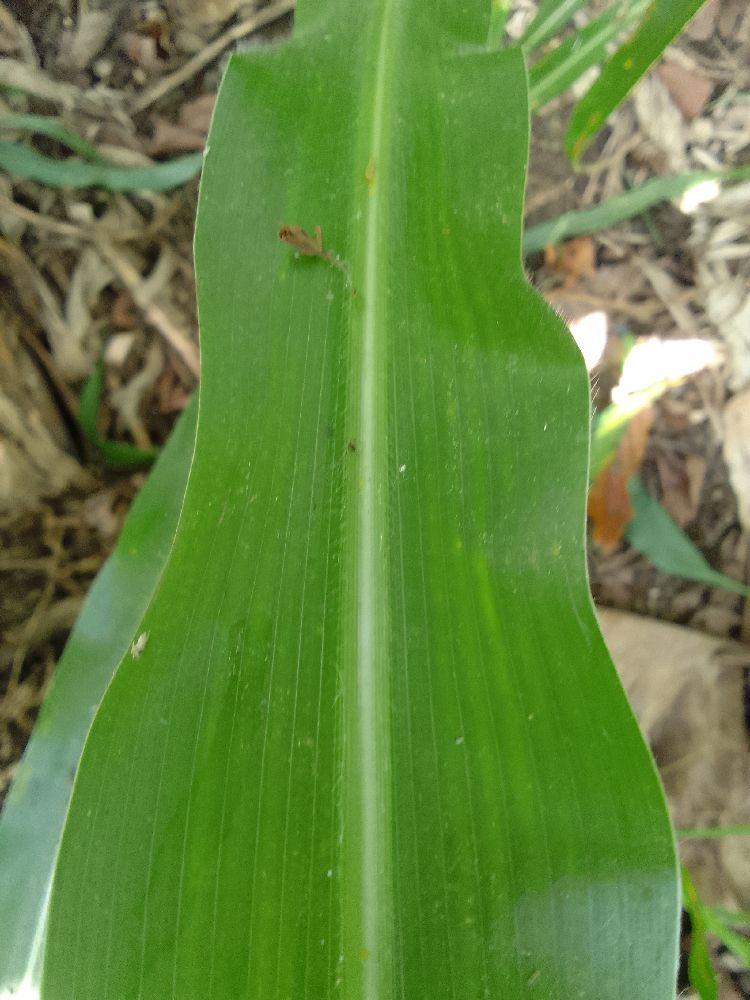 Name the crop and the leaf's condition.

maize, healthy
